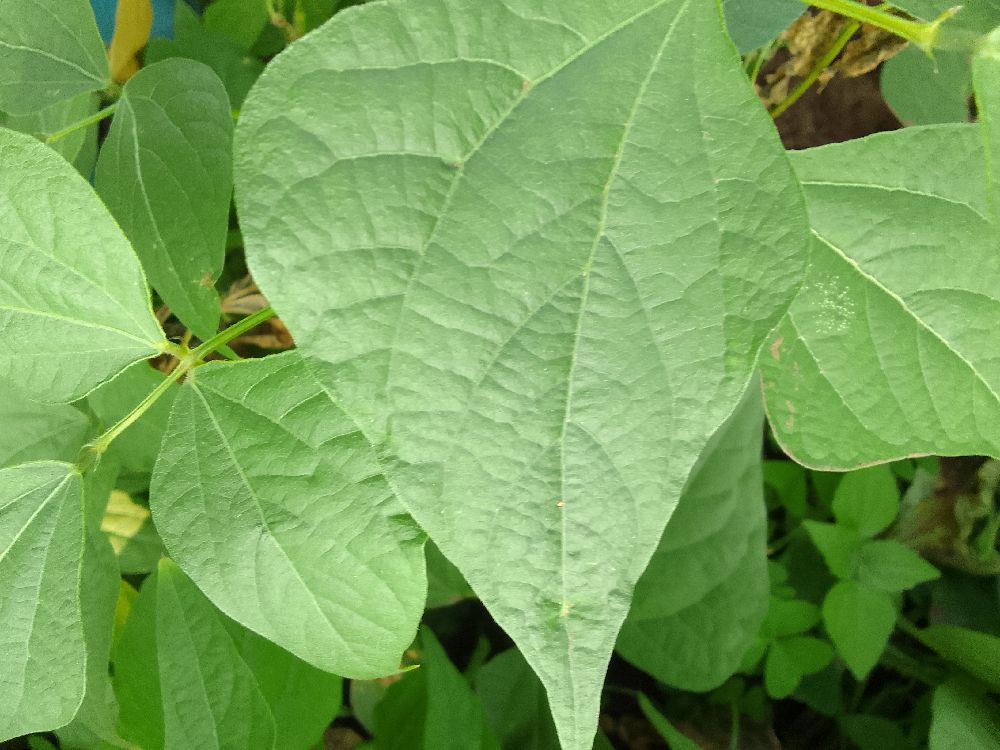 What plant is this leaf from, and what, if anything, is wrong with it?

common bean, healthy
